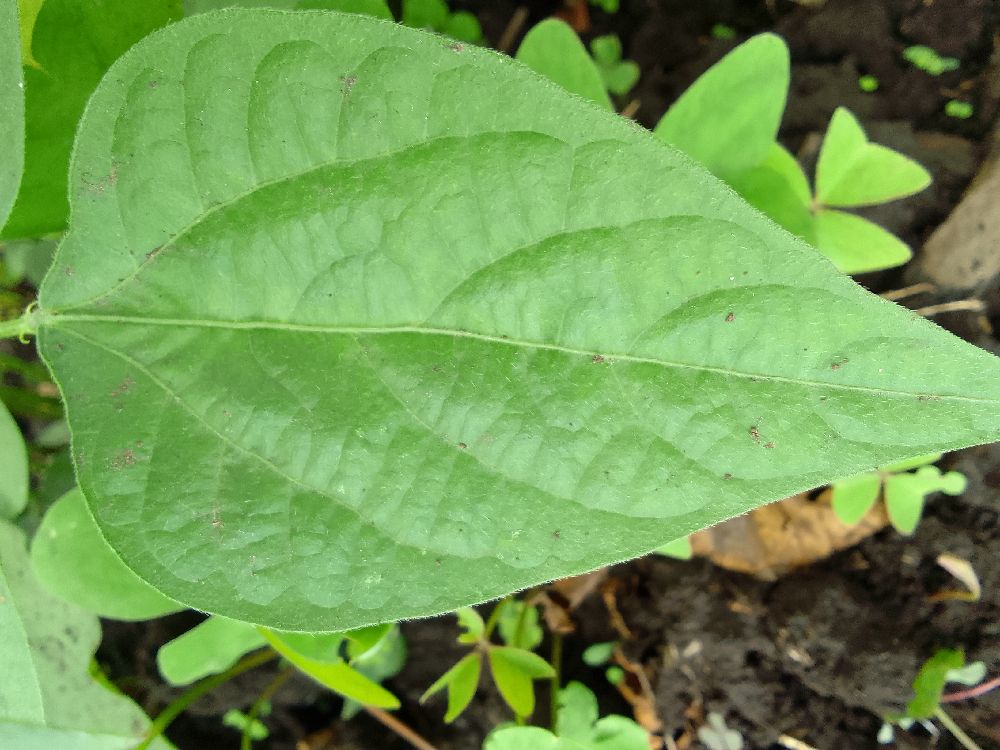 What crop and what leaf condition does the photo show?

common bean, healthy
